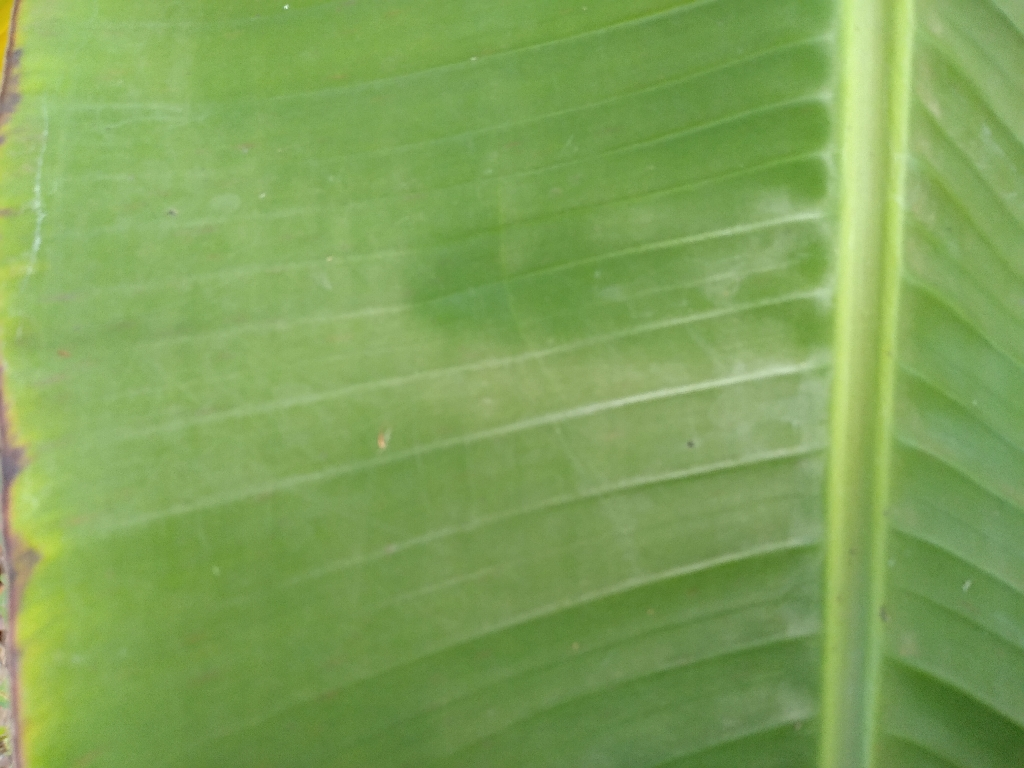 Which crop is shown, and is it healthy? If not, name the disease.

banana, healthy
